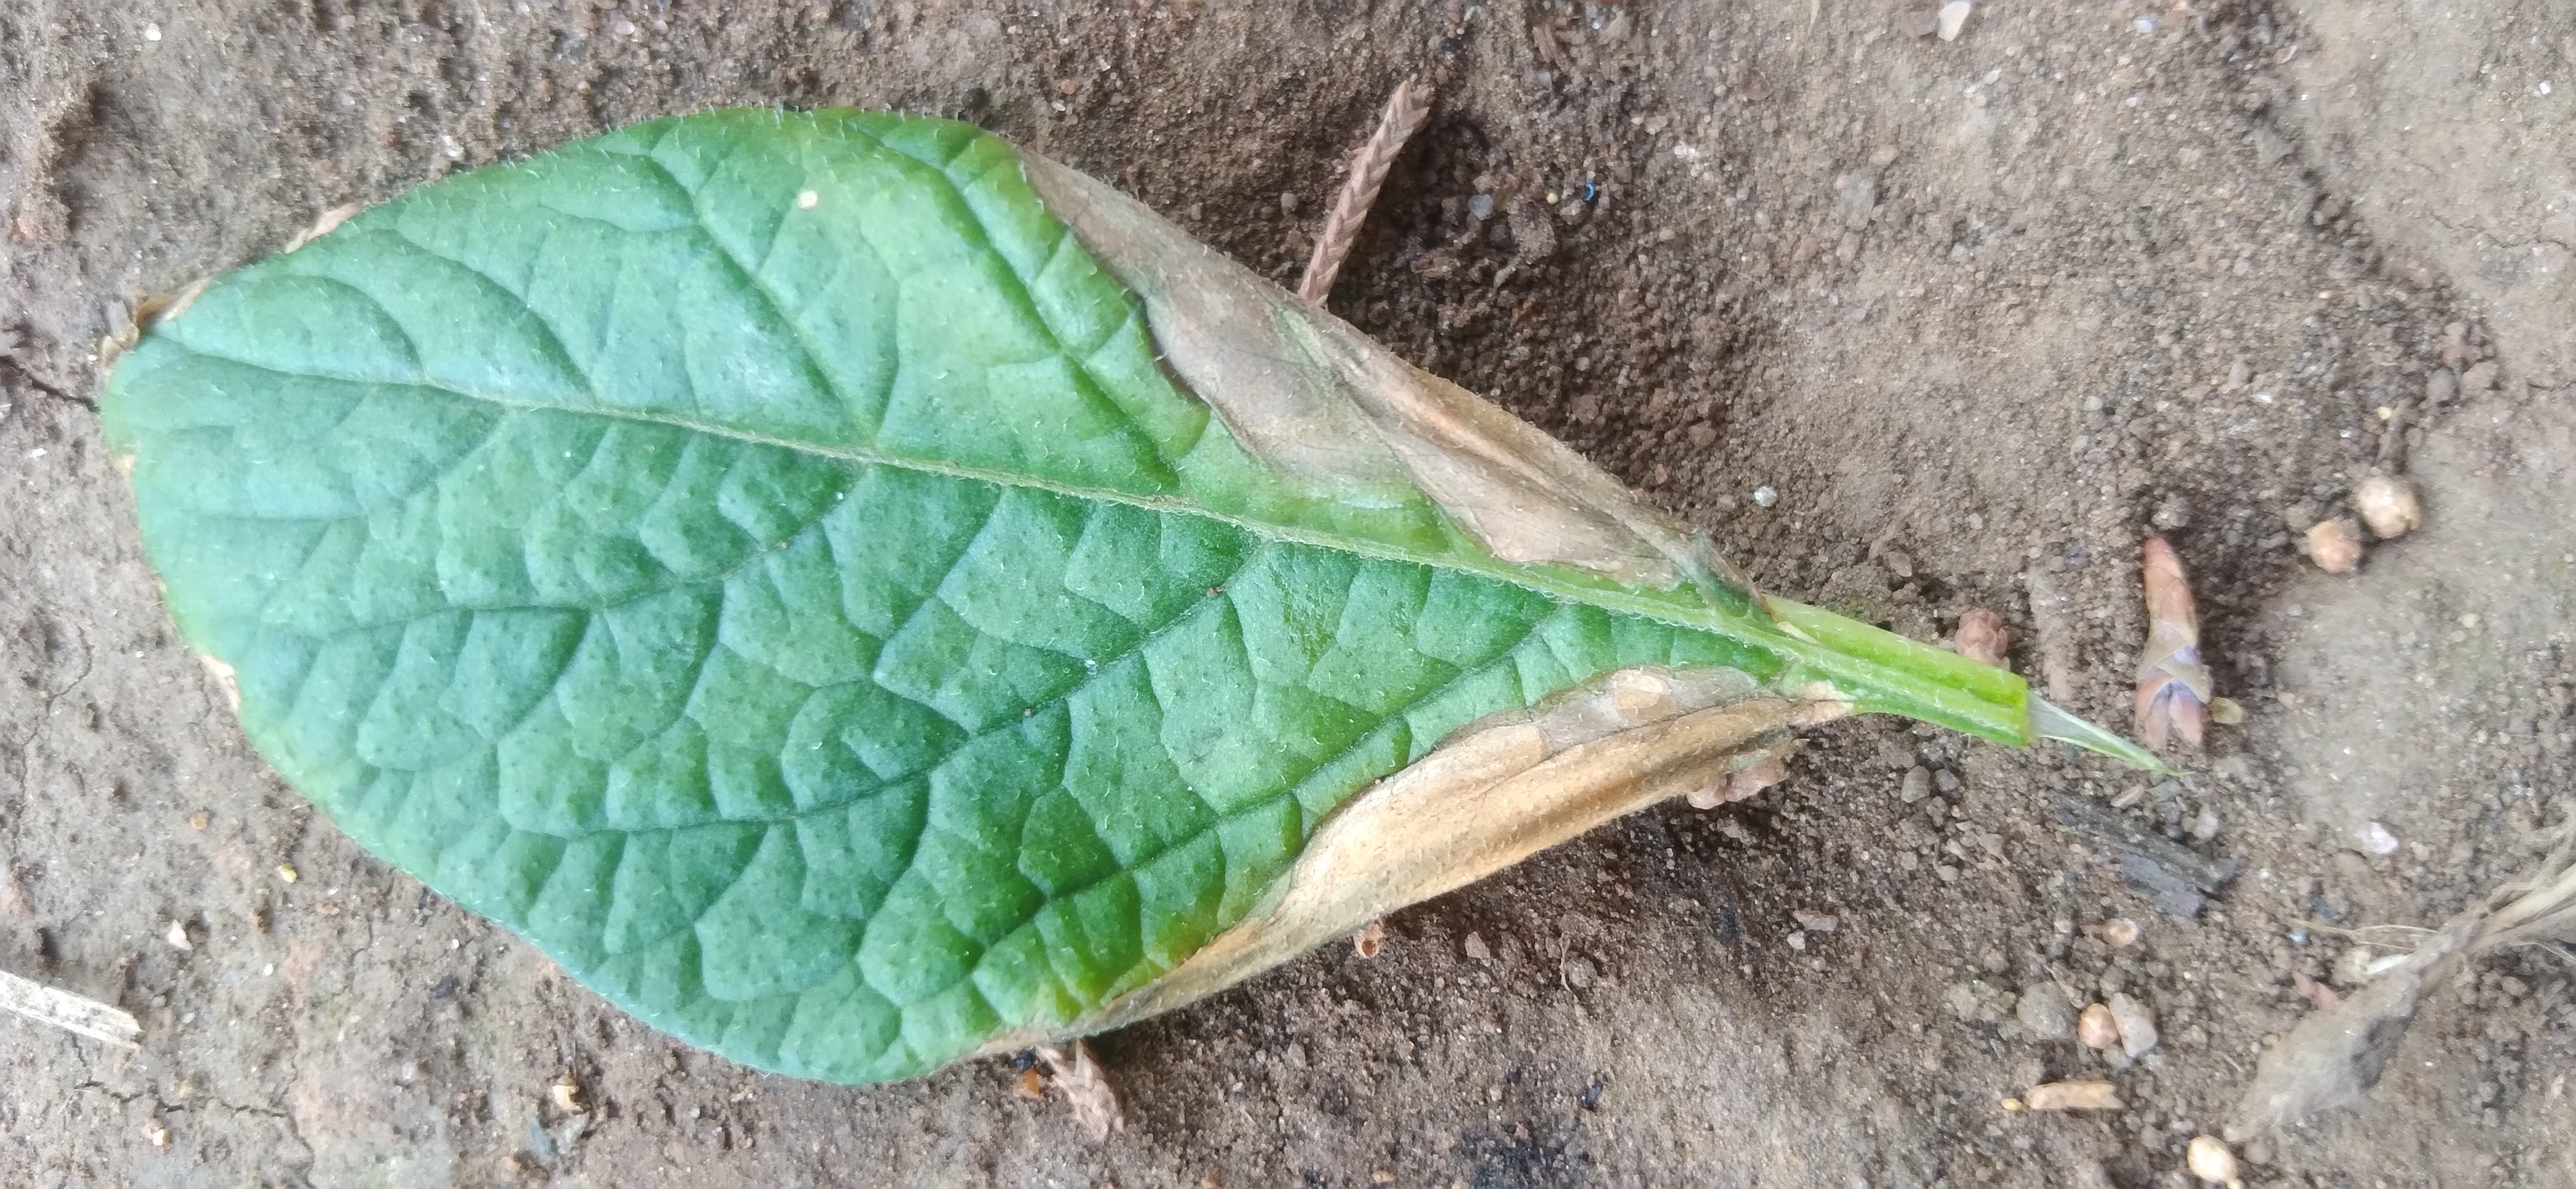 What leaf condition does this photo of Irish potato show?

early blight
